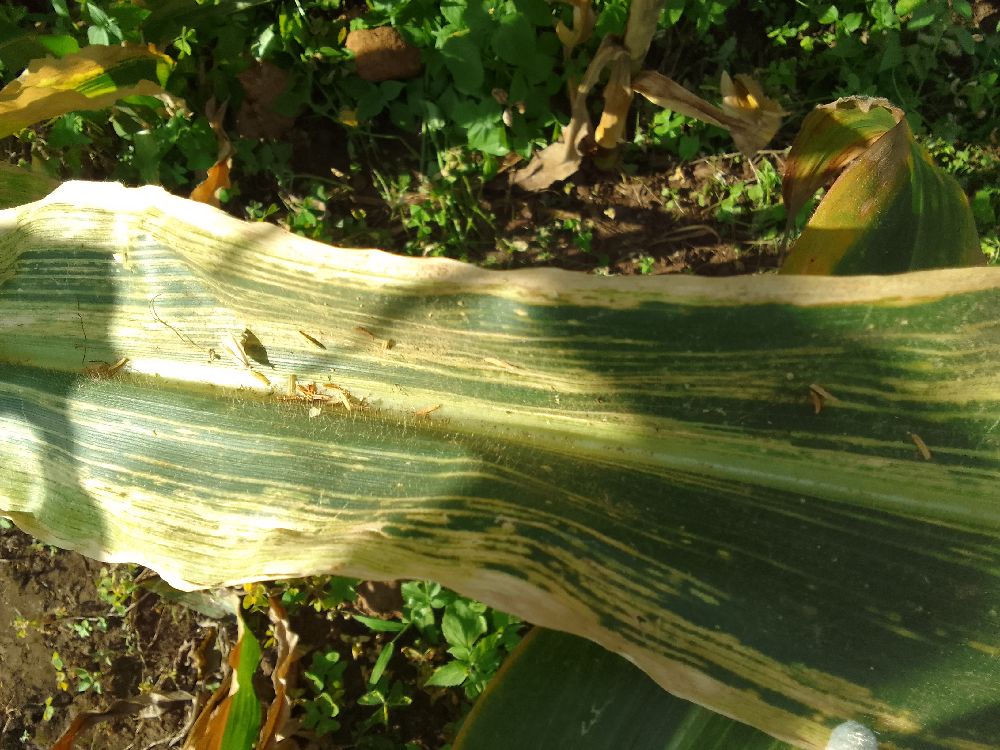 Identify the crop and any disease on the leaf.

maize, maize lethal necrosis
